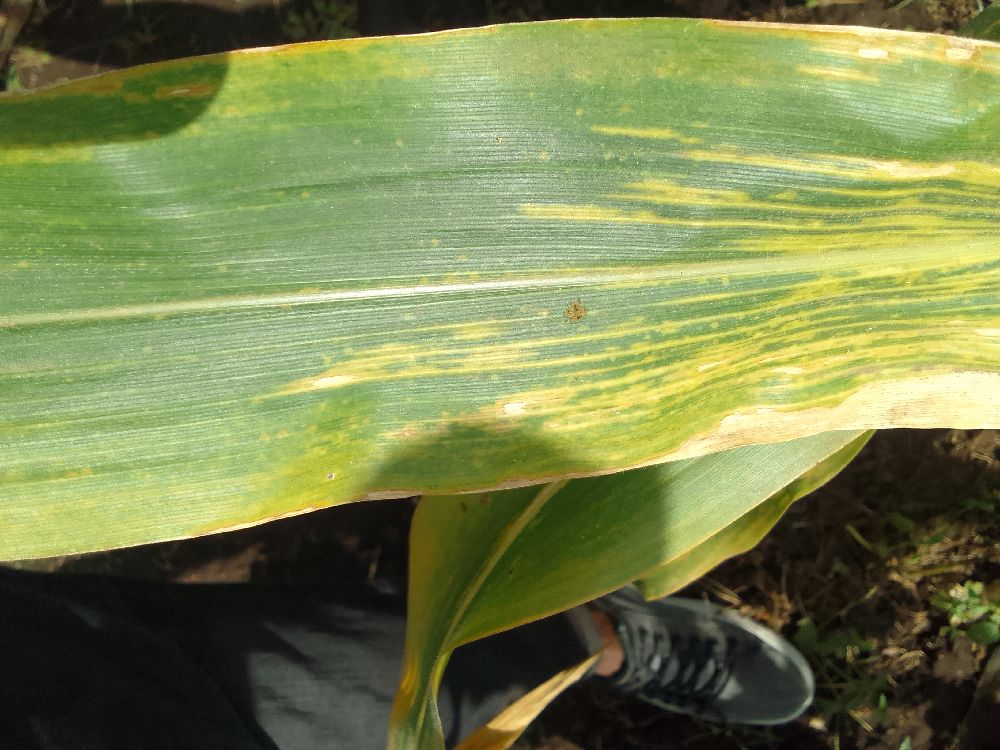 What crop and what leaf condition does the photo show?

maize, maize lethal necrosis
